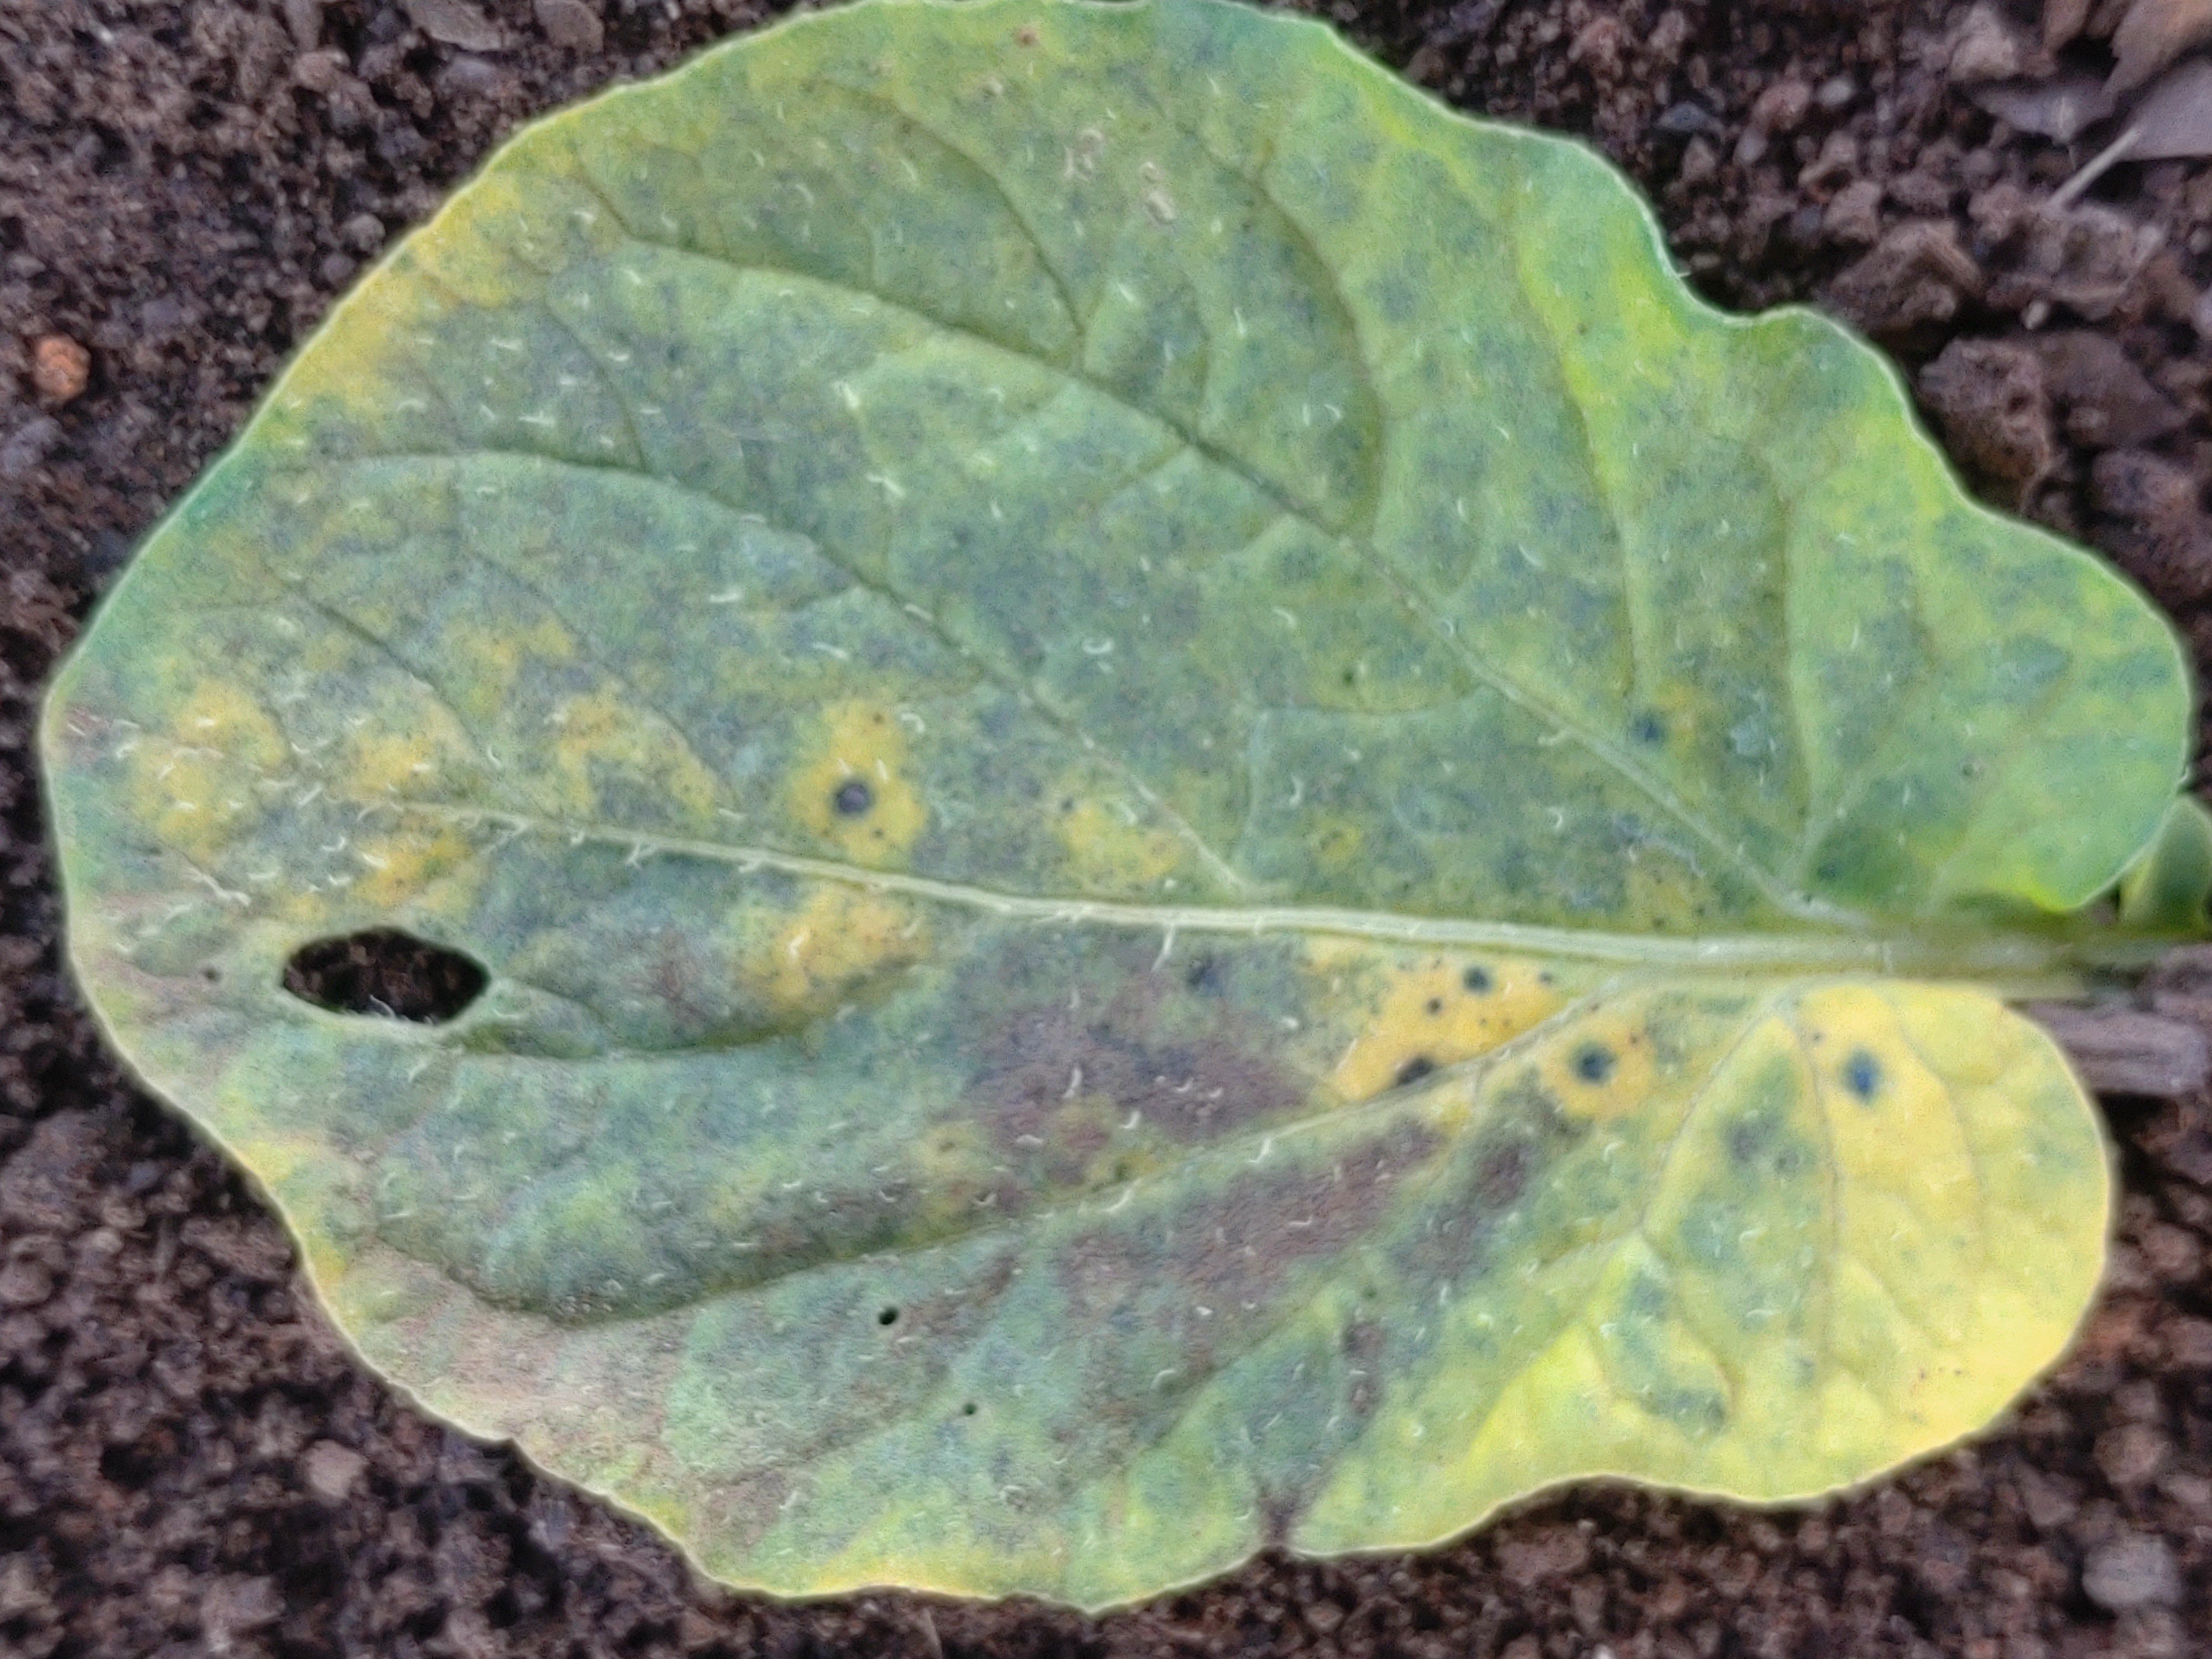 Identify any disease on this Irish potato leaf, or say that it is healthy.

late blight
